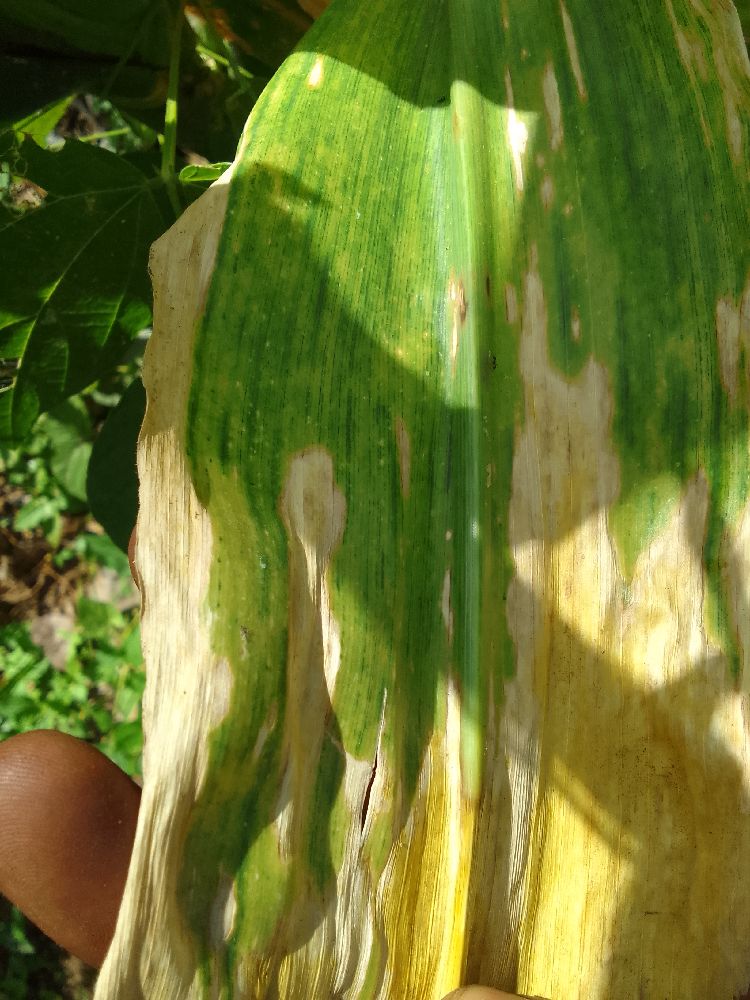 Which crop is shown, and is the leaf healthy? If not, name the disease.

maize, maize lethal necrosis
